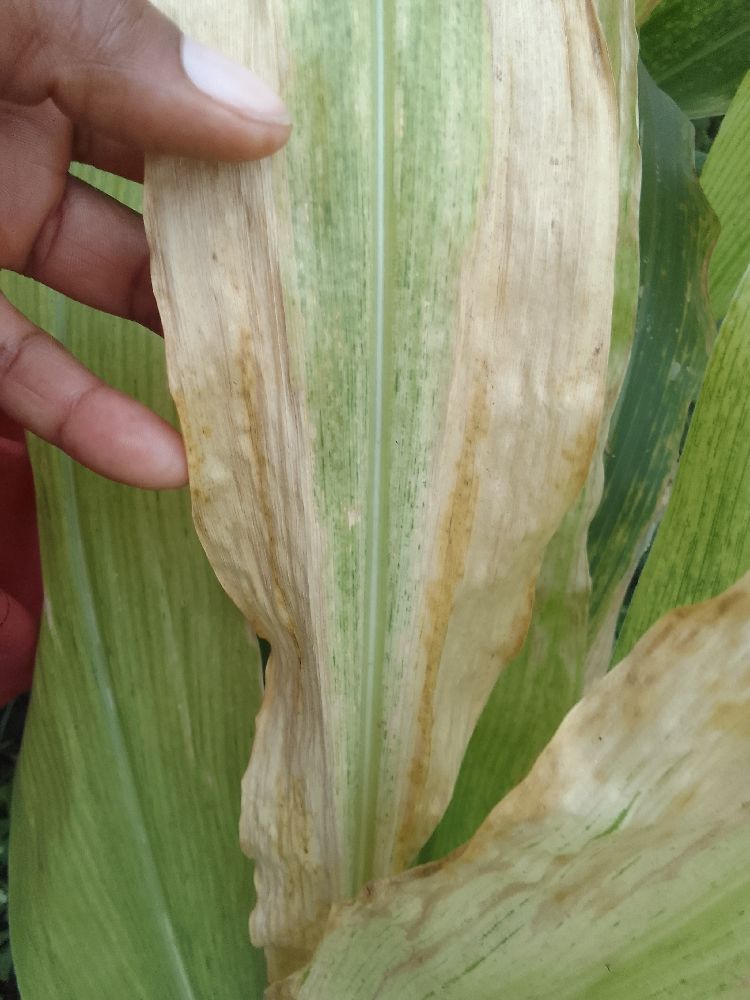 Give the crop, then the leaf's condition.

maize, maize lethal necrosis
